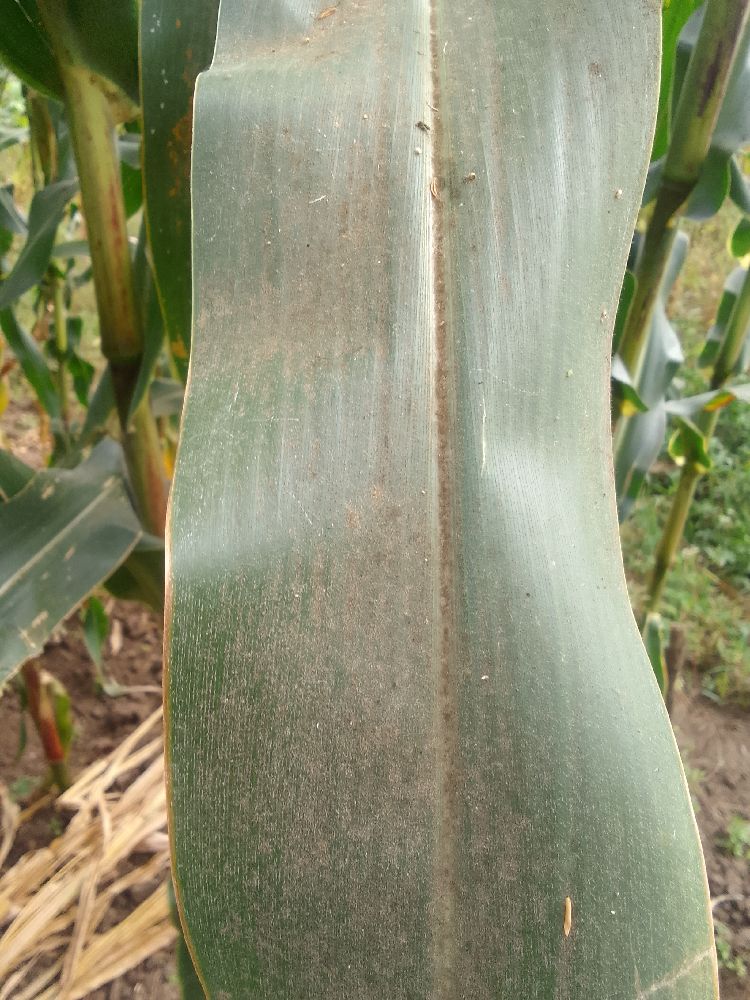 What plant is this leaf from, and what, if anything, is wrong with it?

maize, healthy
